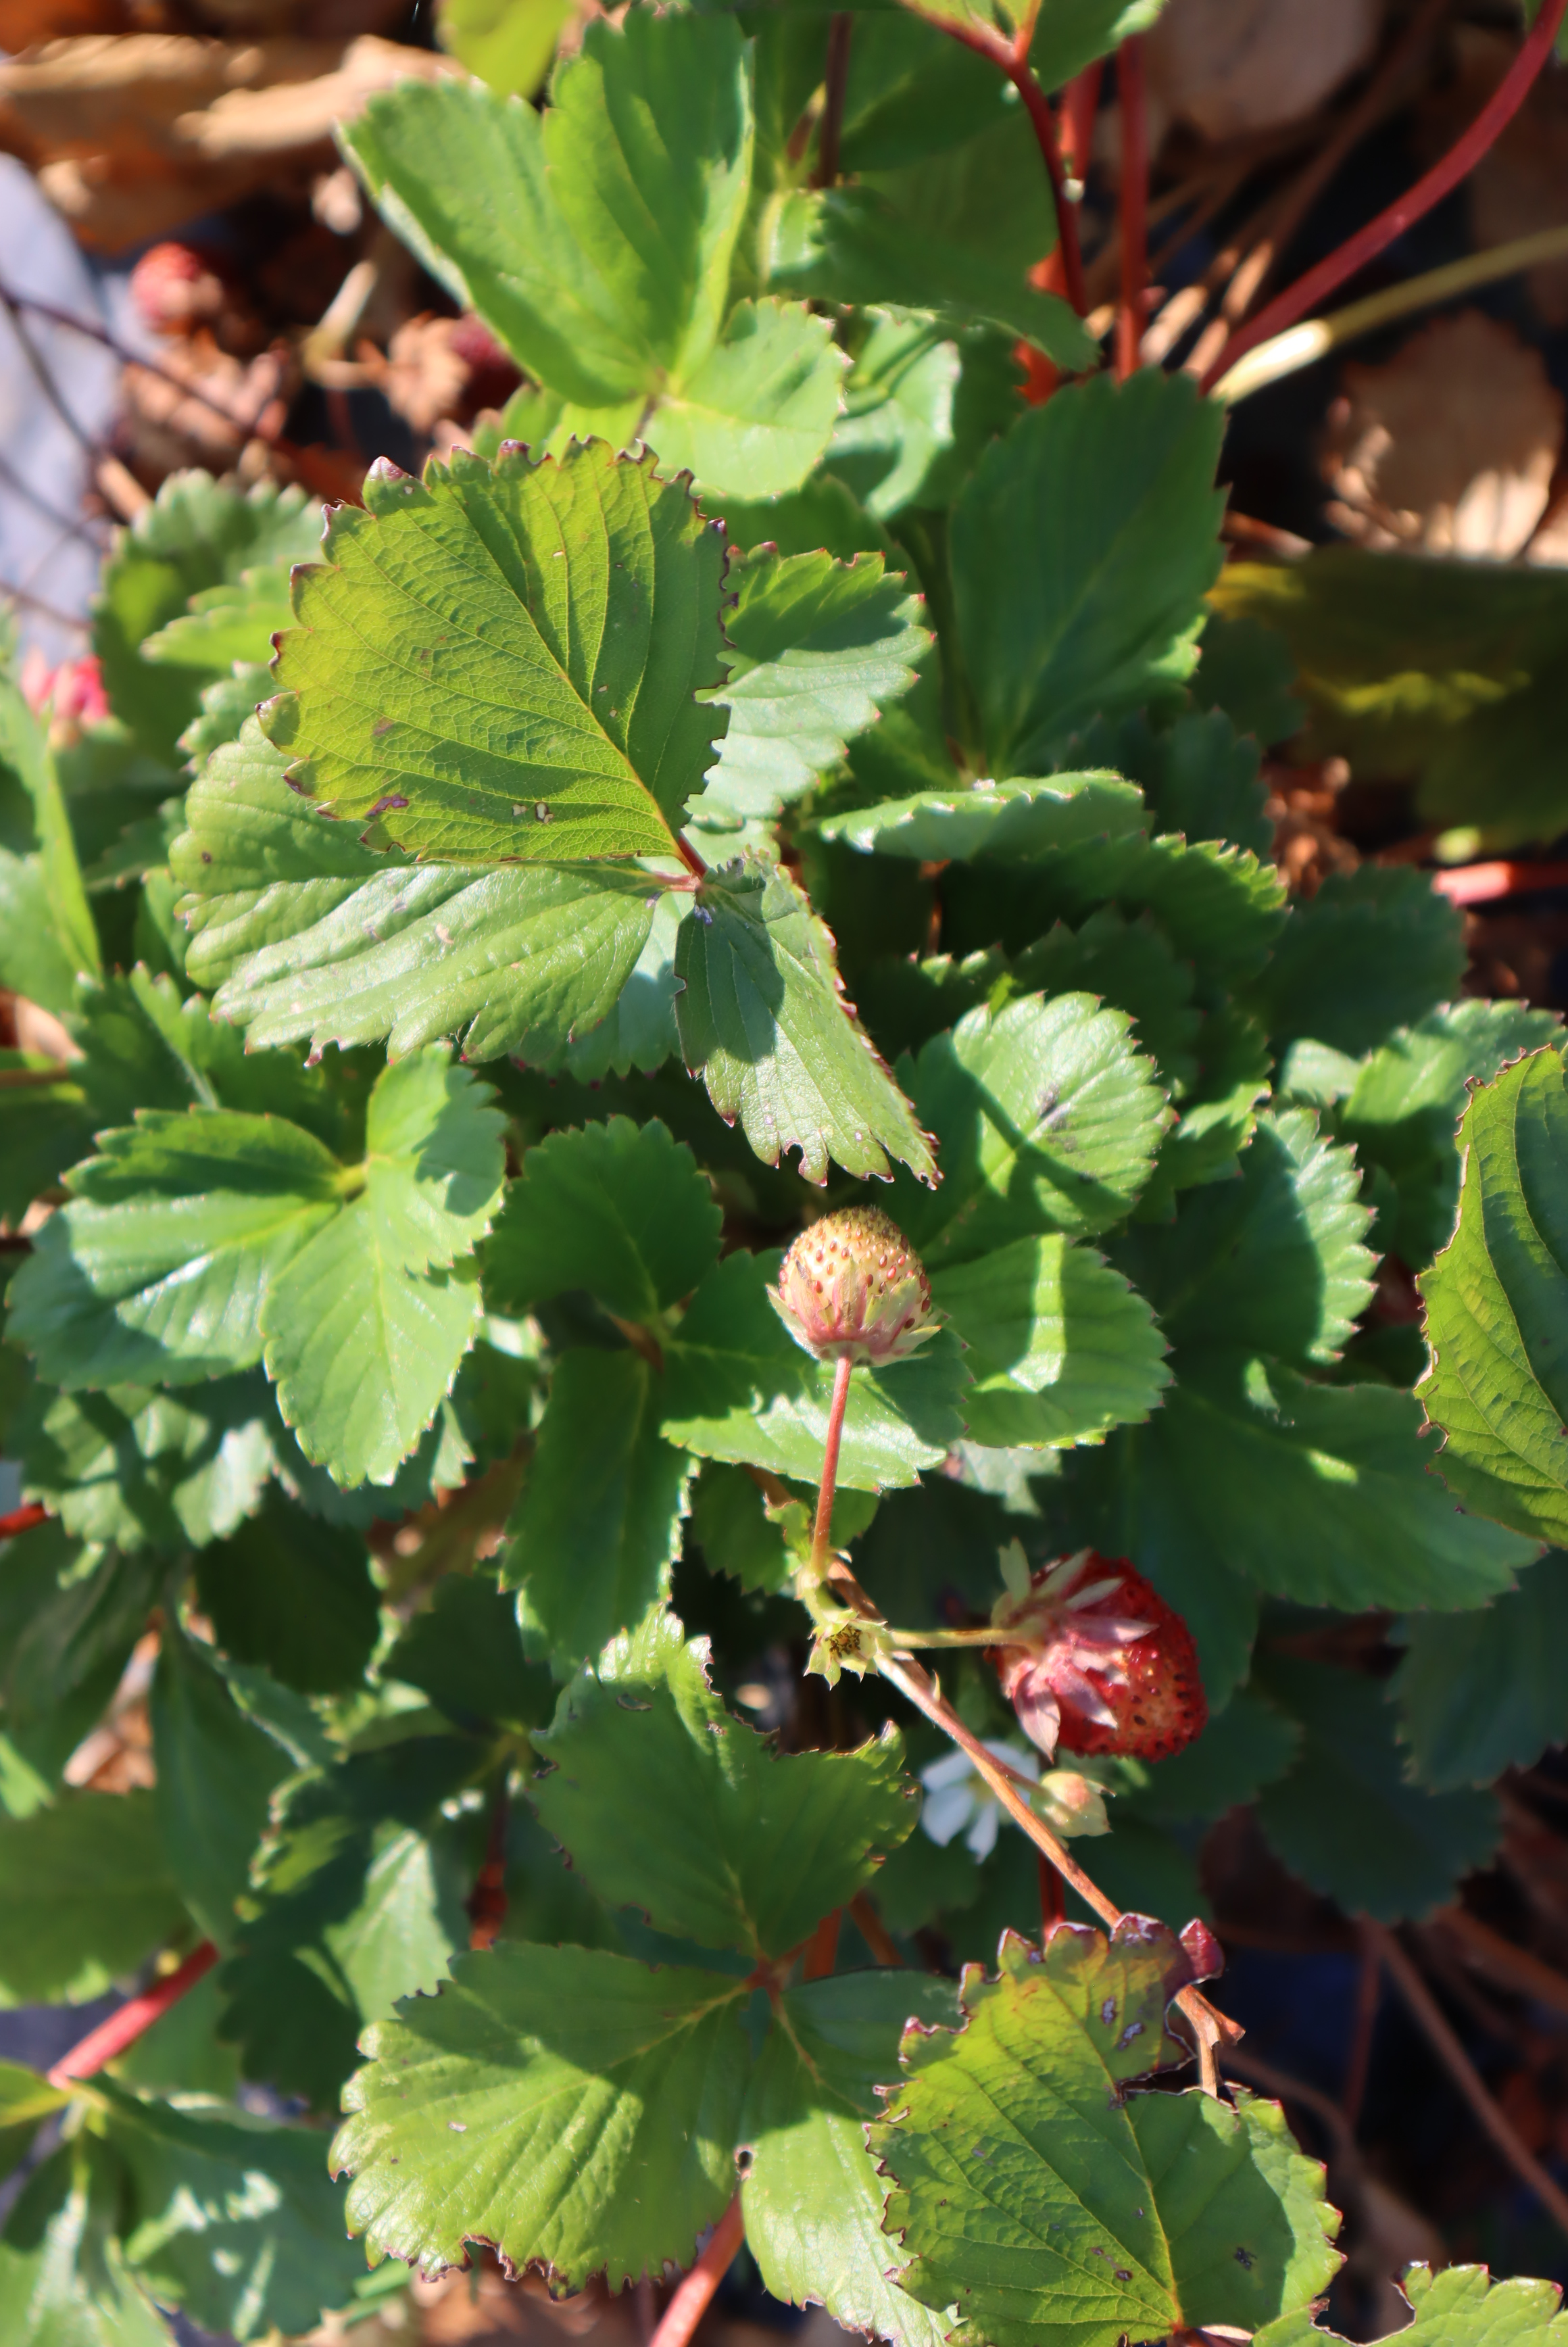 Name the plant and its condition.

strawberry, phytophagous
